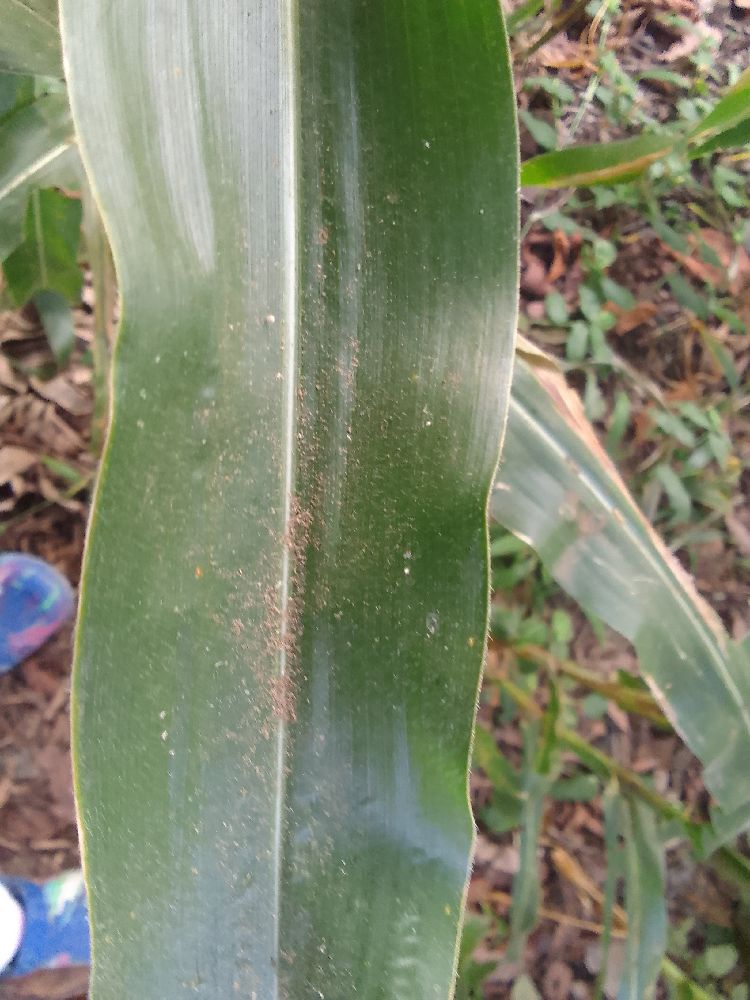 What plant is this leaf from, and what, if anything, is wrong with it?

maize, healthy
